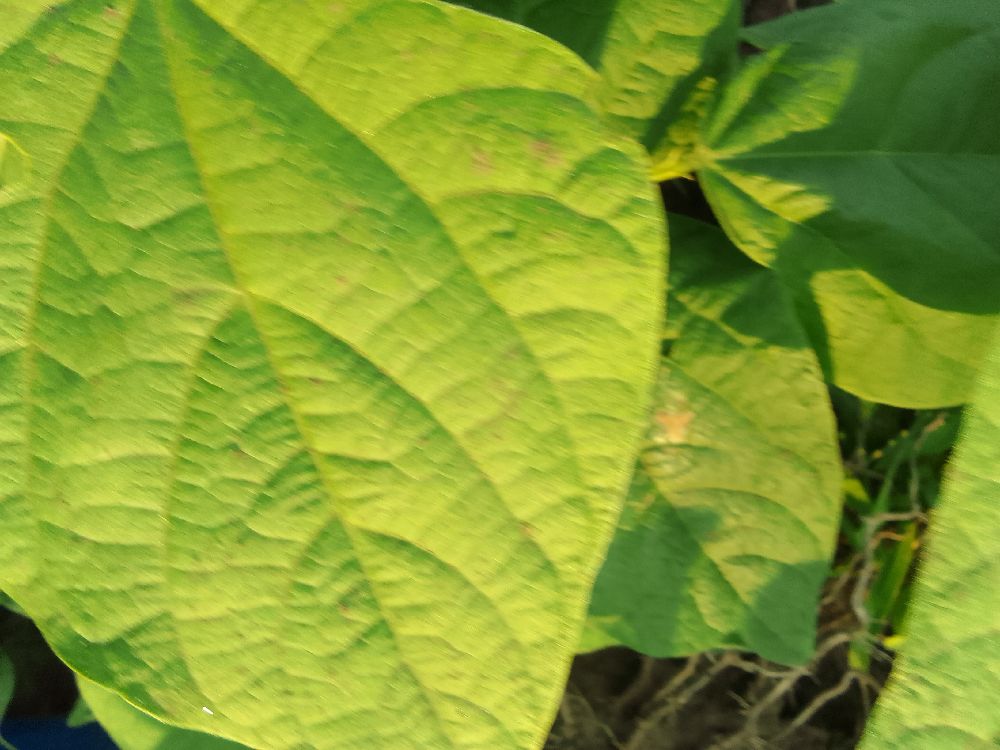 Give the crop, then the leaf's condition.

common bean, healthy
